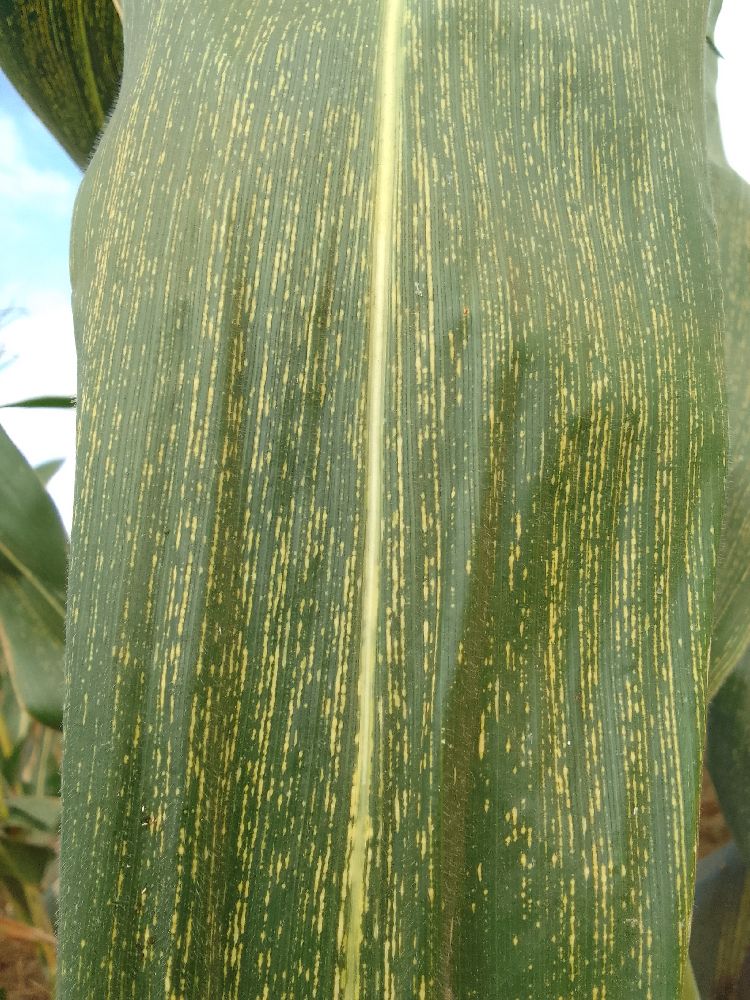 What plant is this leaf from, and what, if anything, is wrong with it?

maize, maize streak virus
